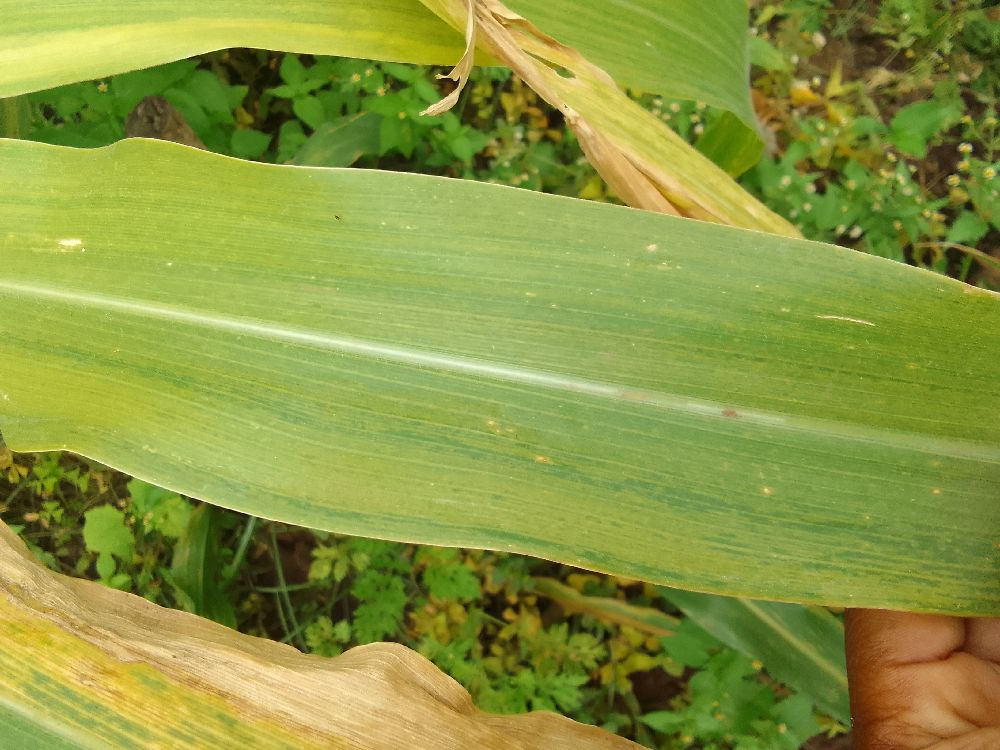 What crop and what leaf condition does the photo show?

maize, maize lethal necrosis
